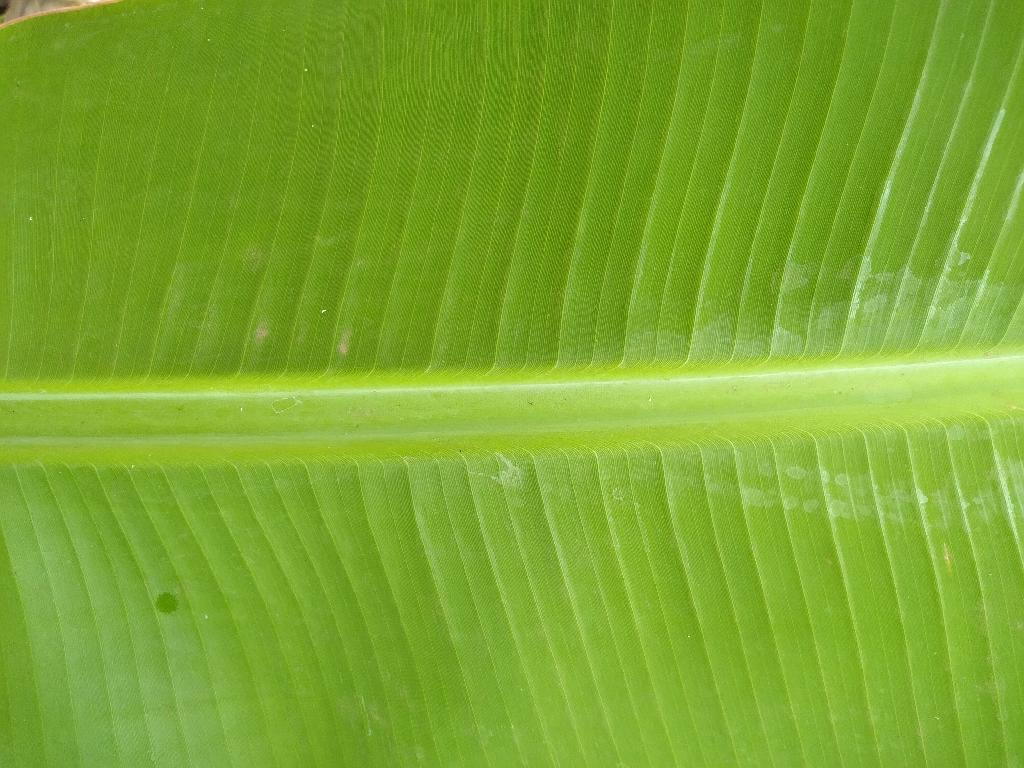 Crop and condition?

banana, healthy
